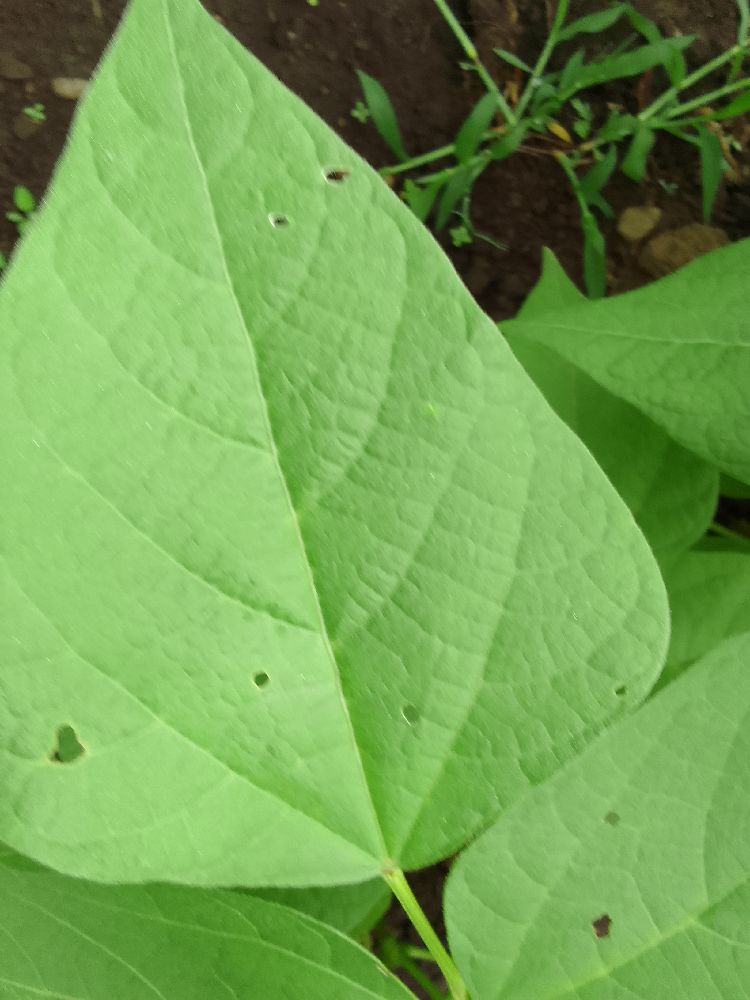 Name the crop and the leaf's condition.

common bean, healthy
